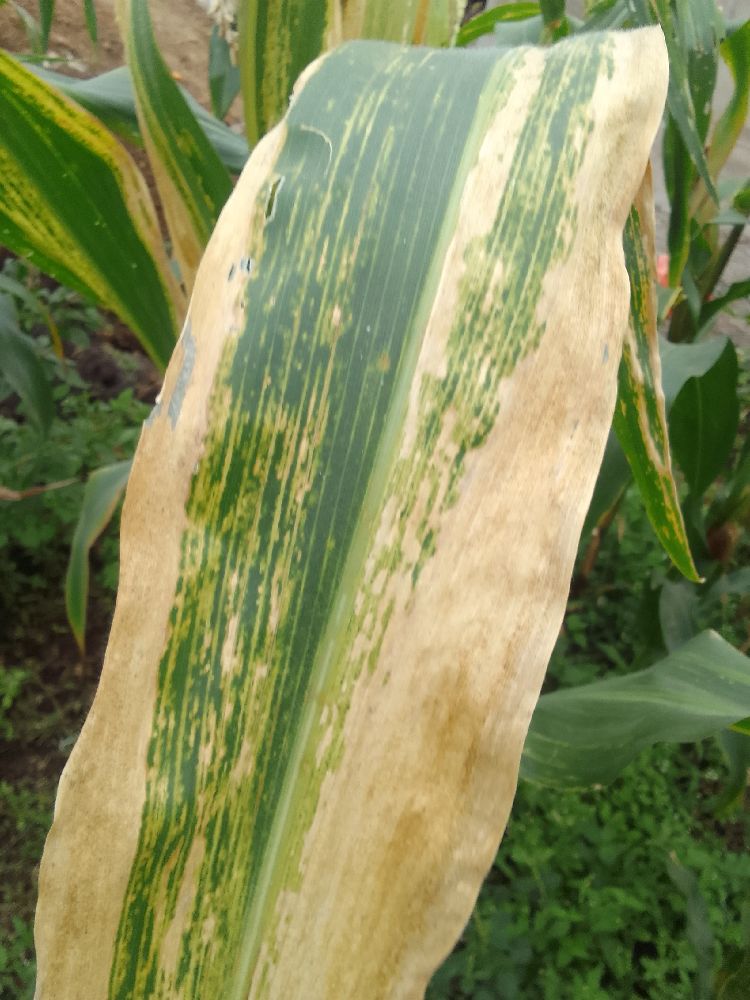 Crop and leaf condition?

maize, maize lethal necrosis
